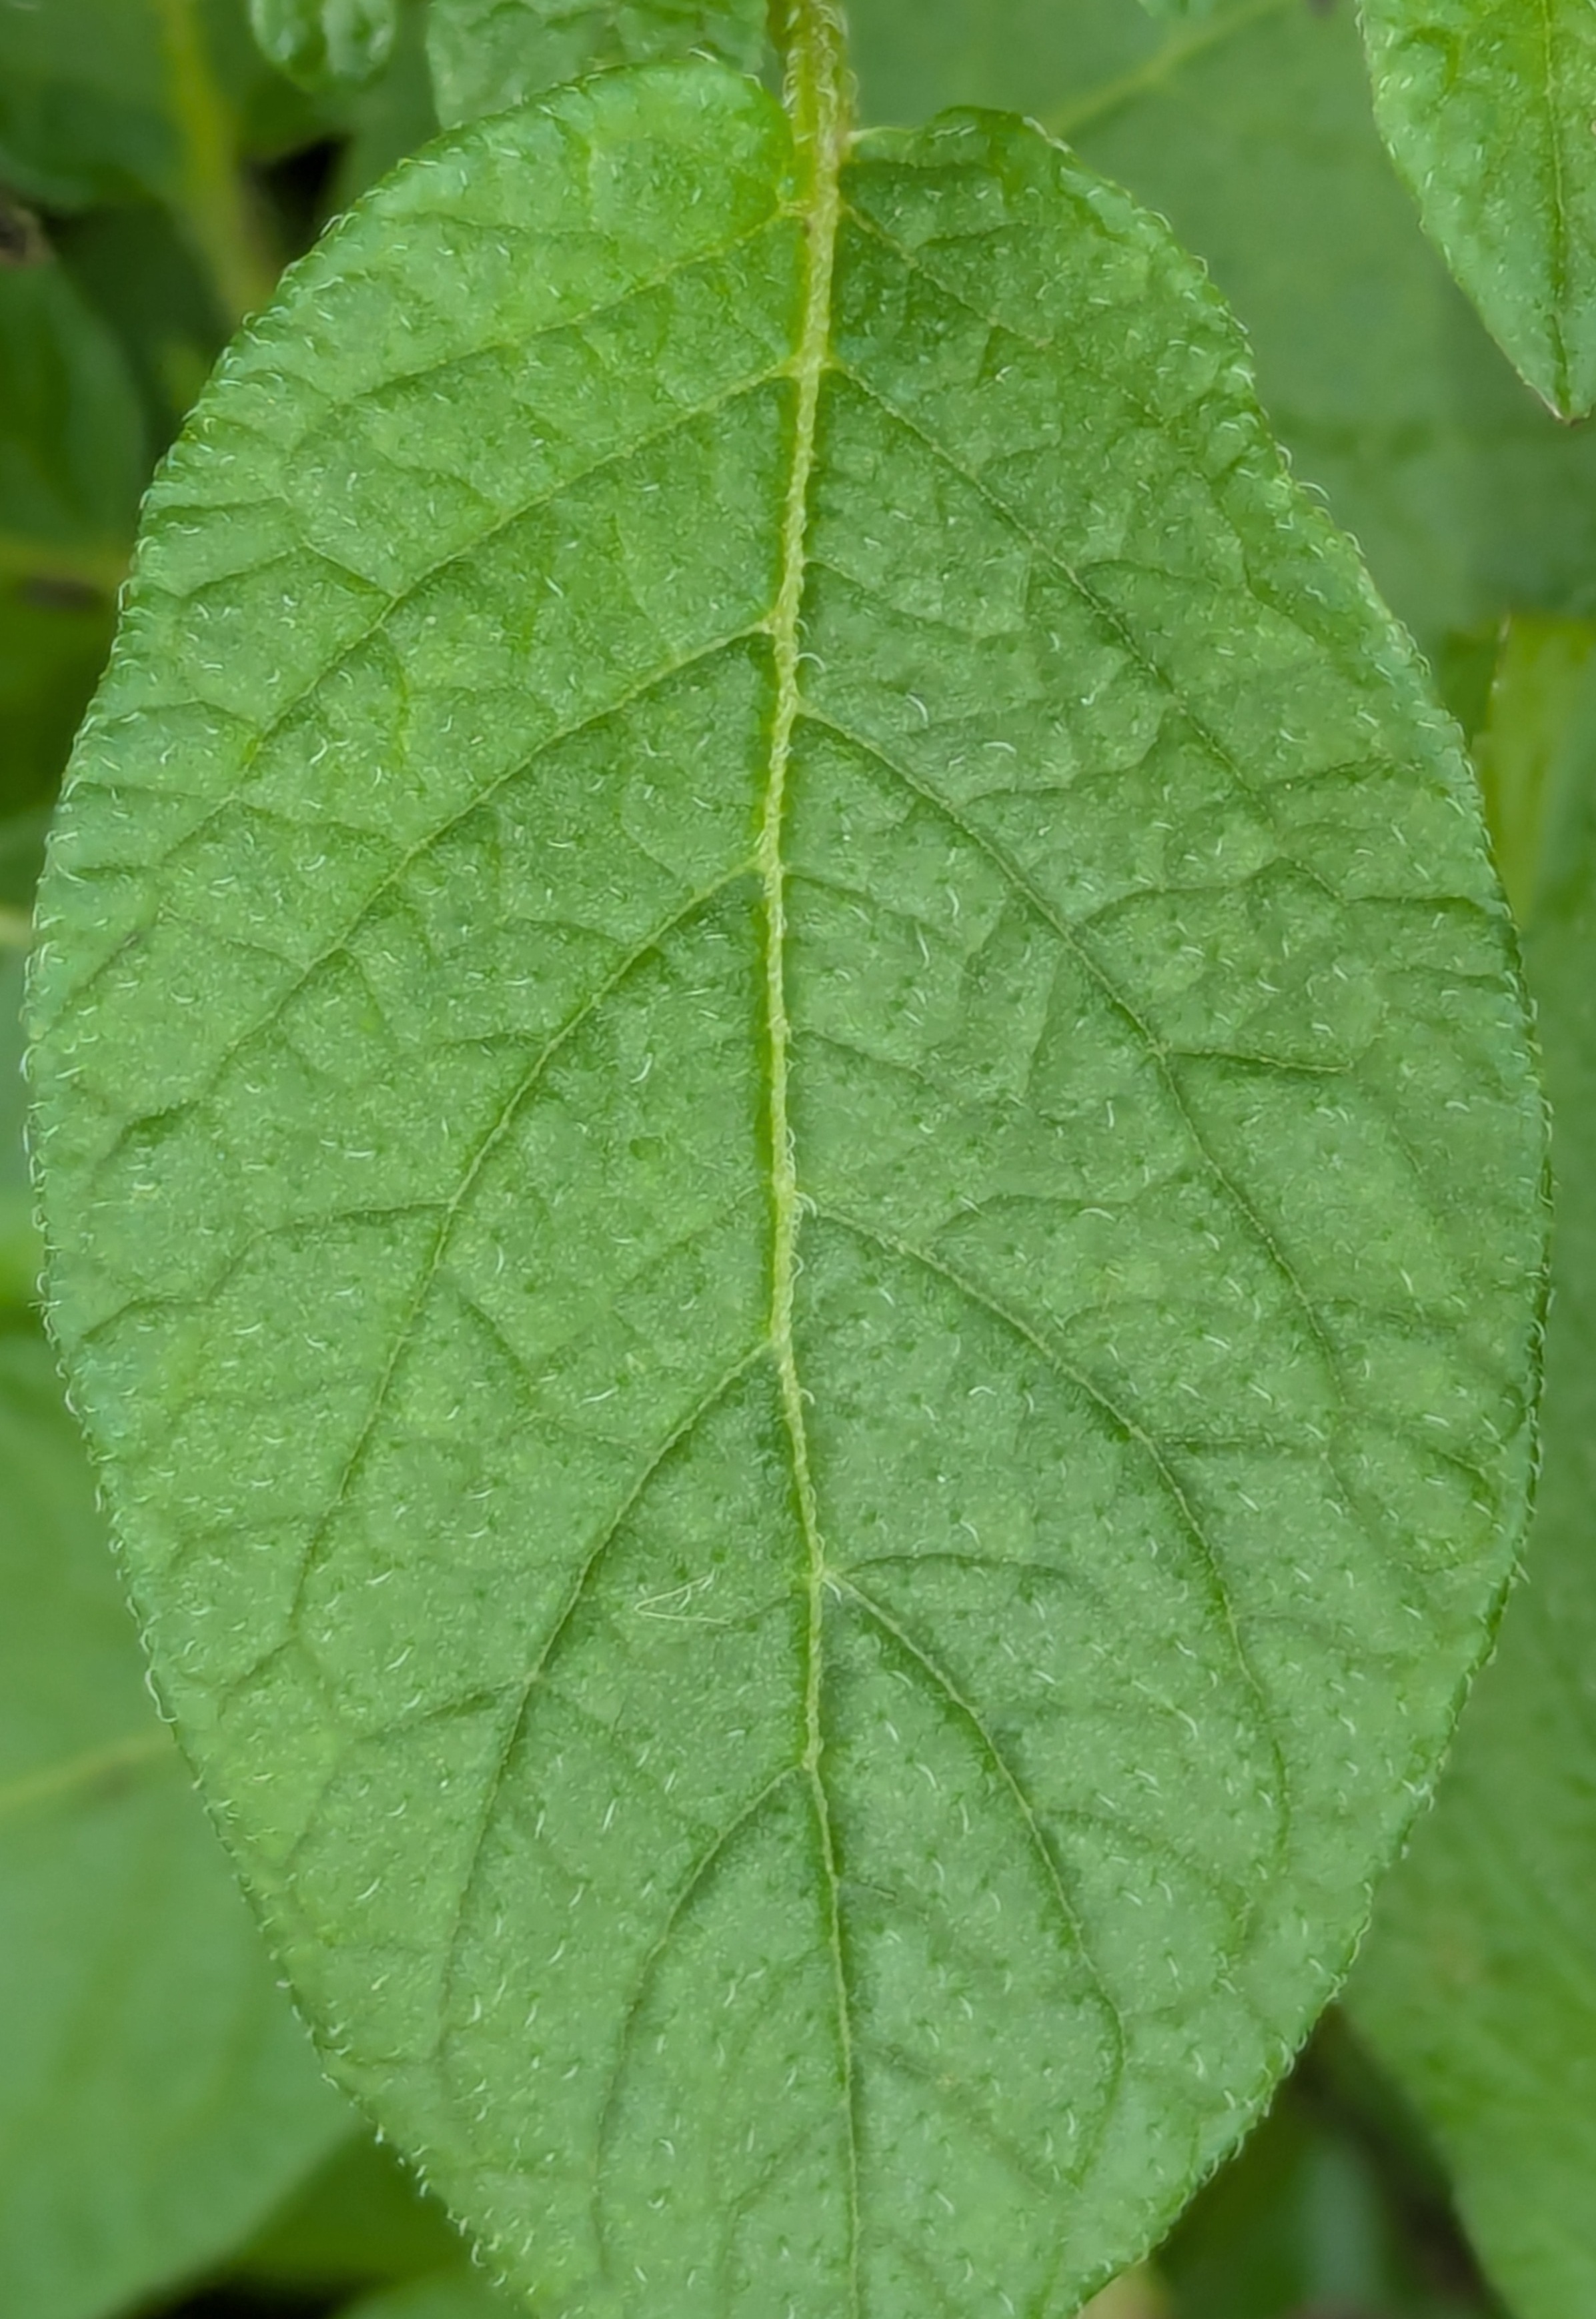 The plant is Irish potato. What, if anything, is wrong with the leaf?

healthy
